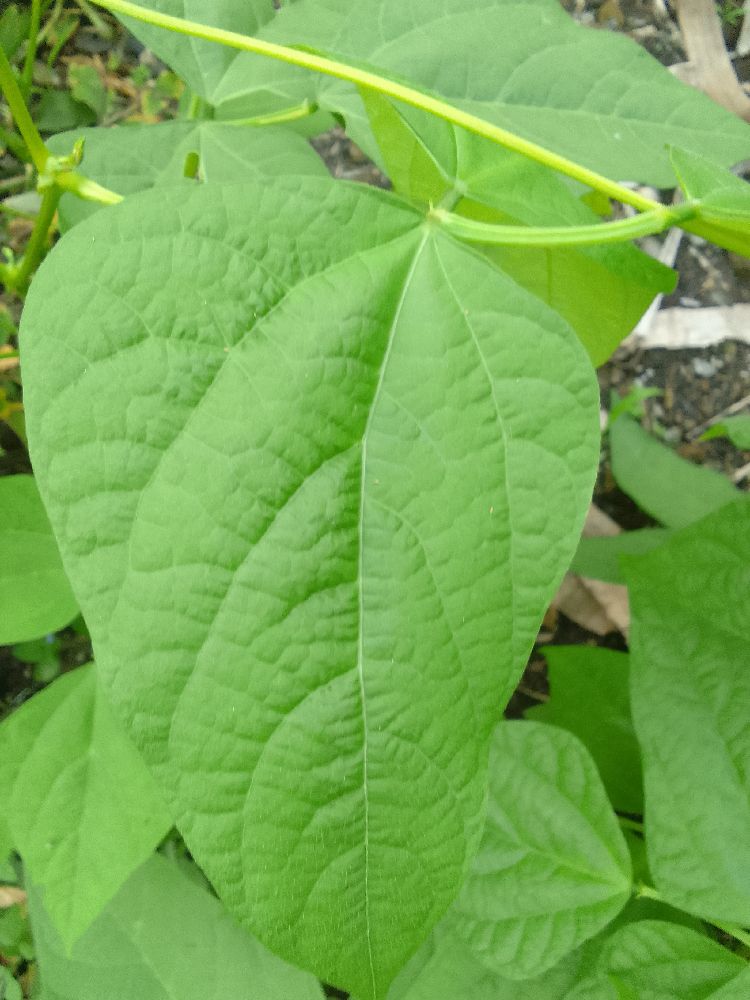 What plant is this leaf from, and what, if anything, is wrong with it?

common bean, healthy
